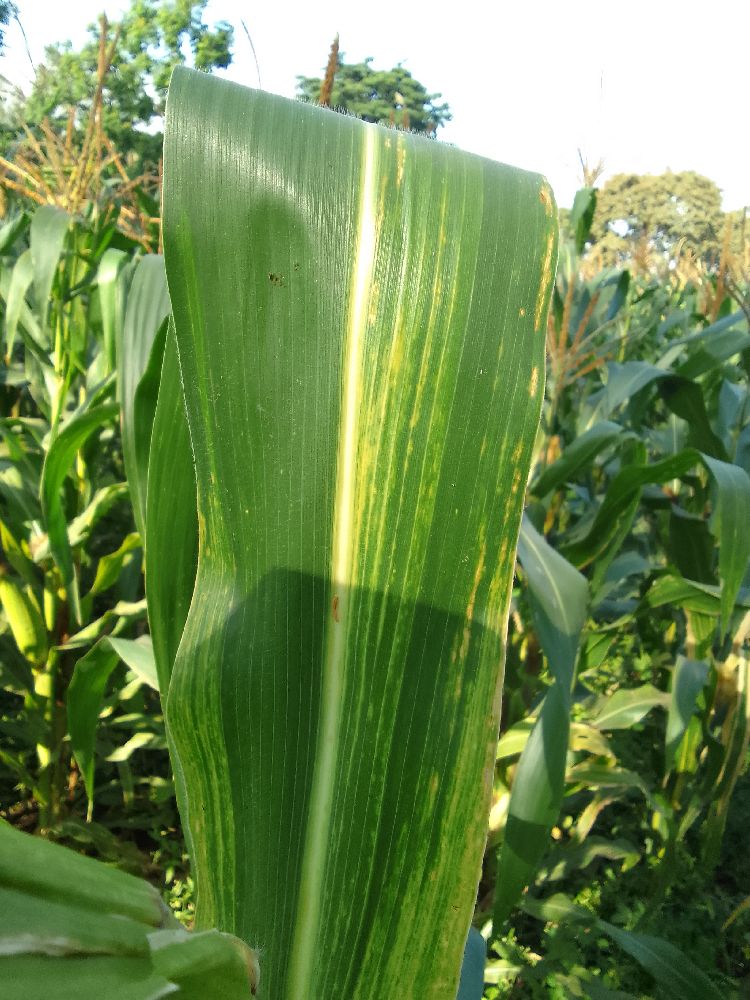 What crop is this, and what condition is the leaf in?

maize, maize lethal necrosis
